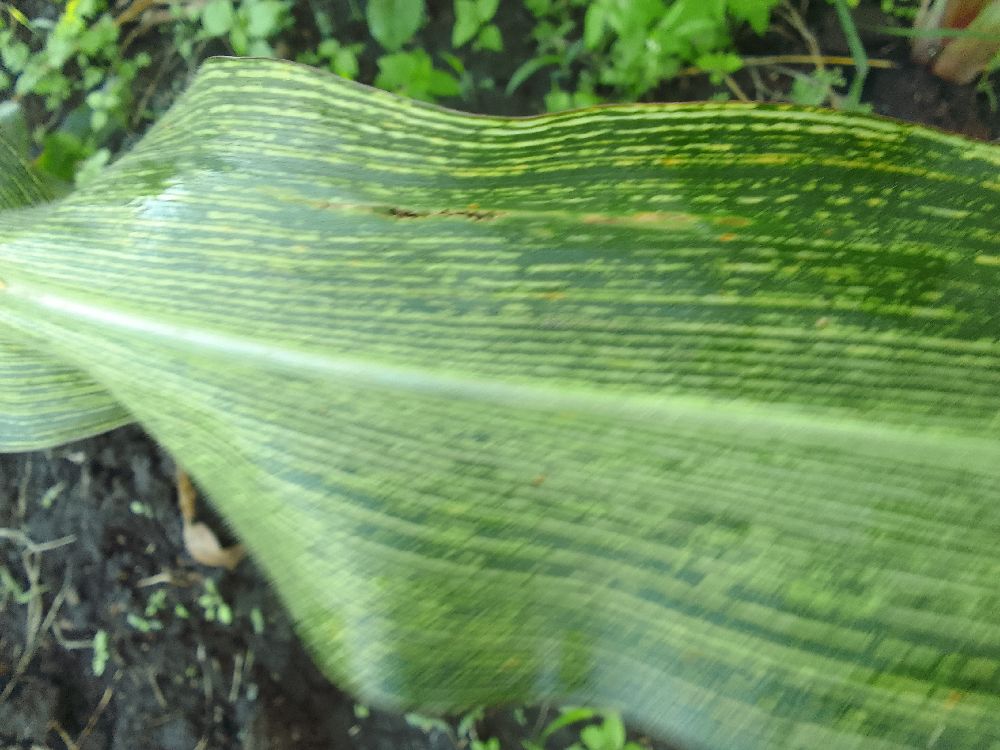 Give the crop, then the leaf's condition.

maize, maize streak virus
